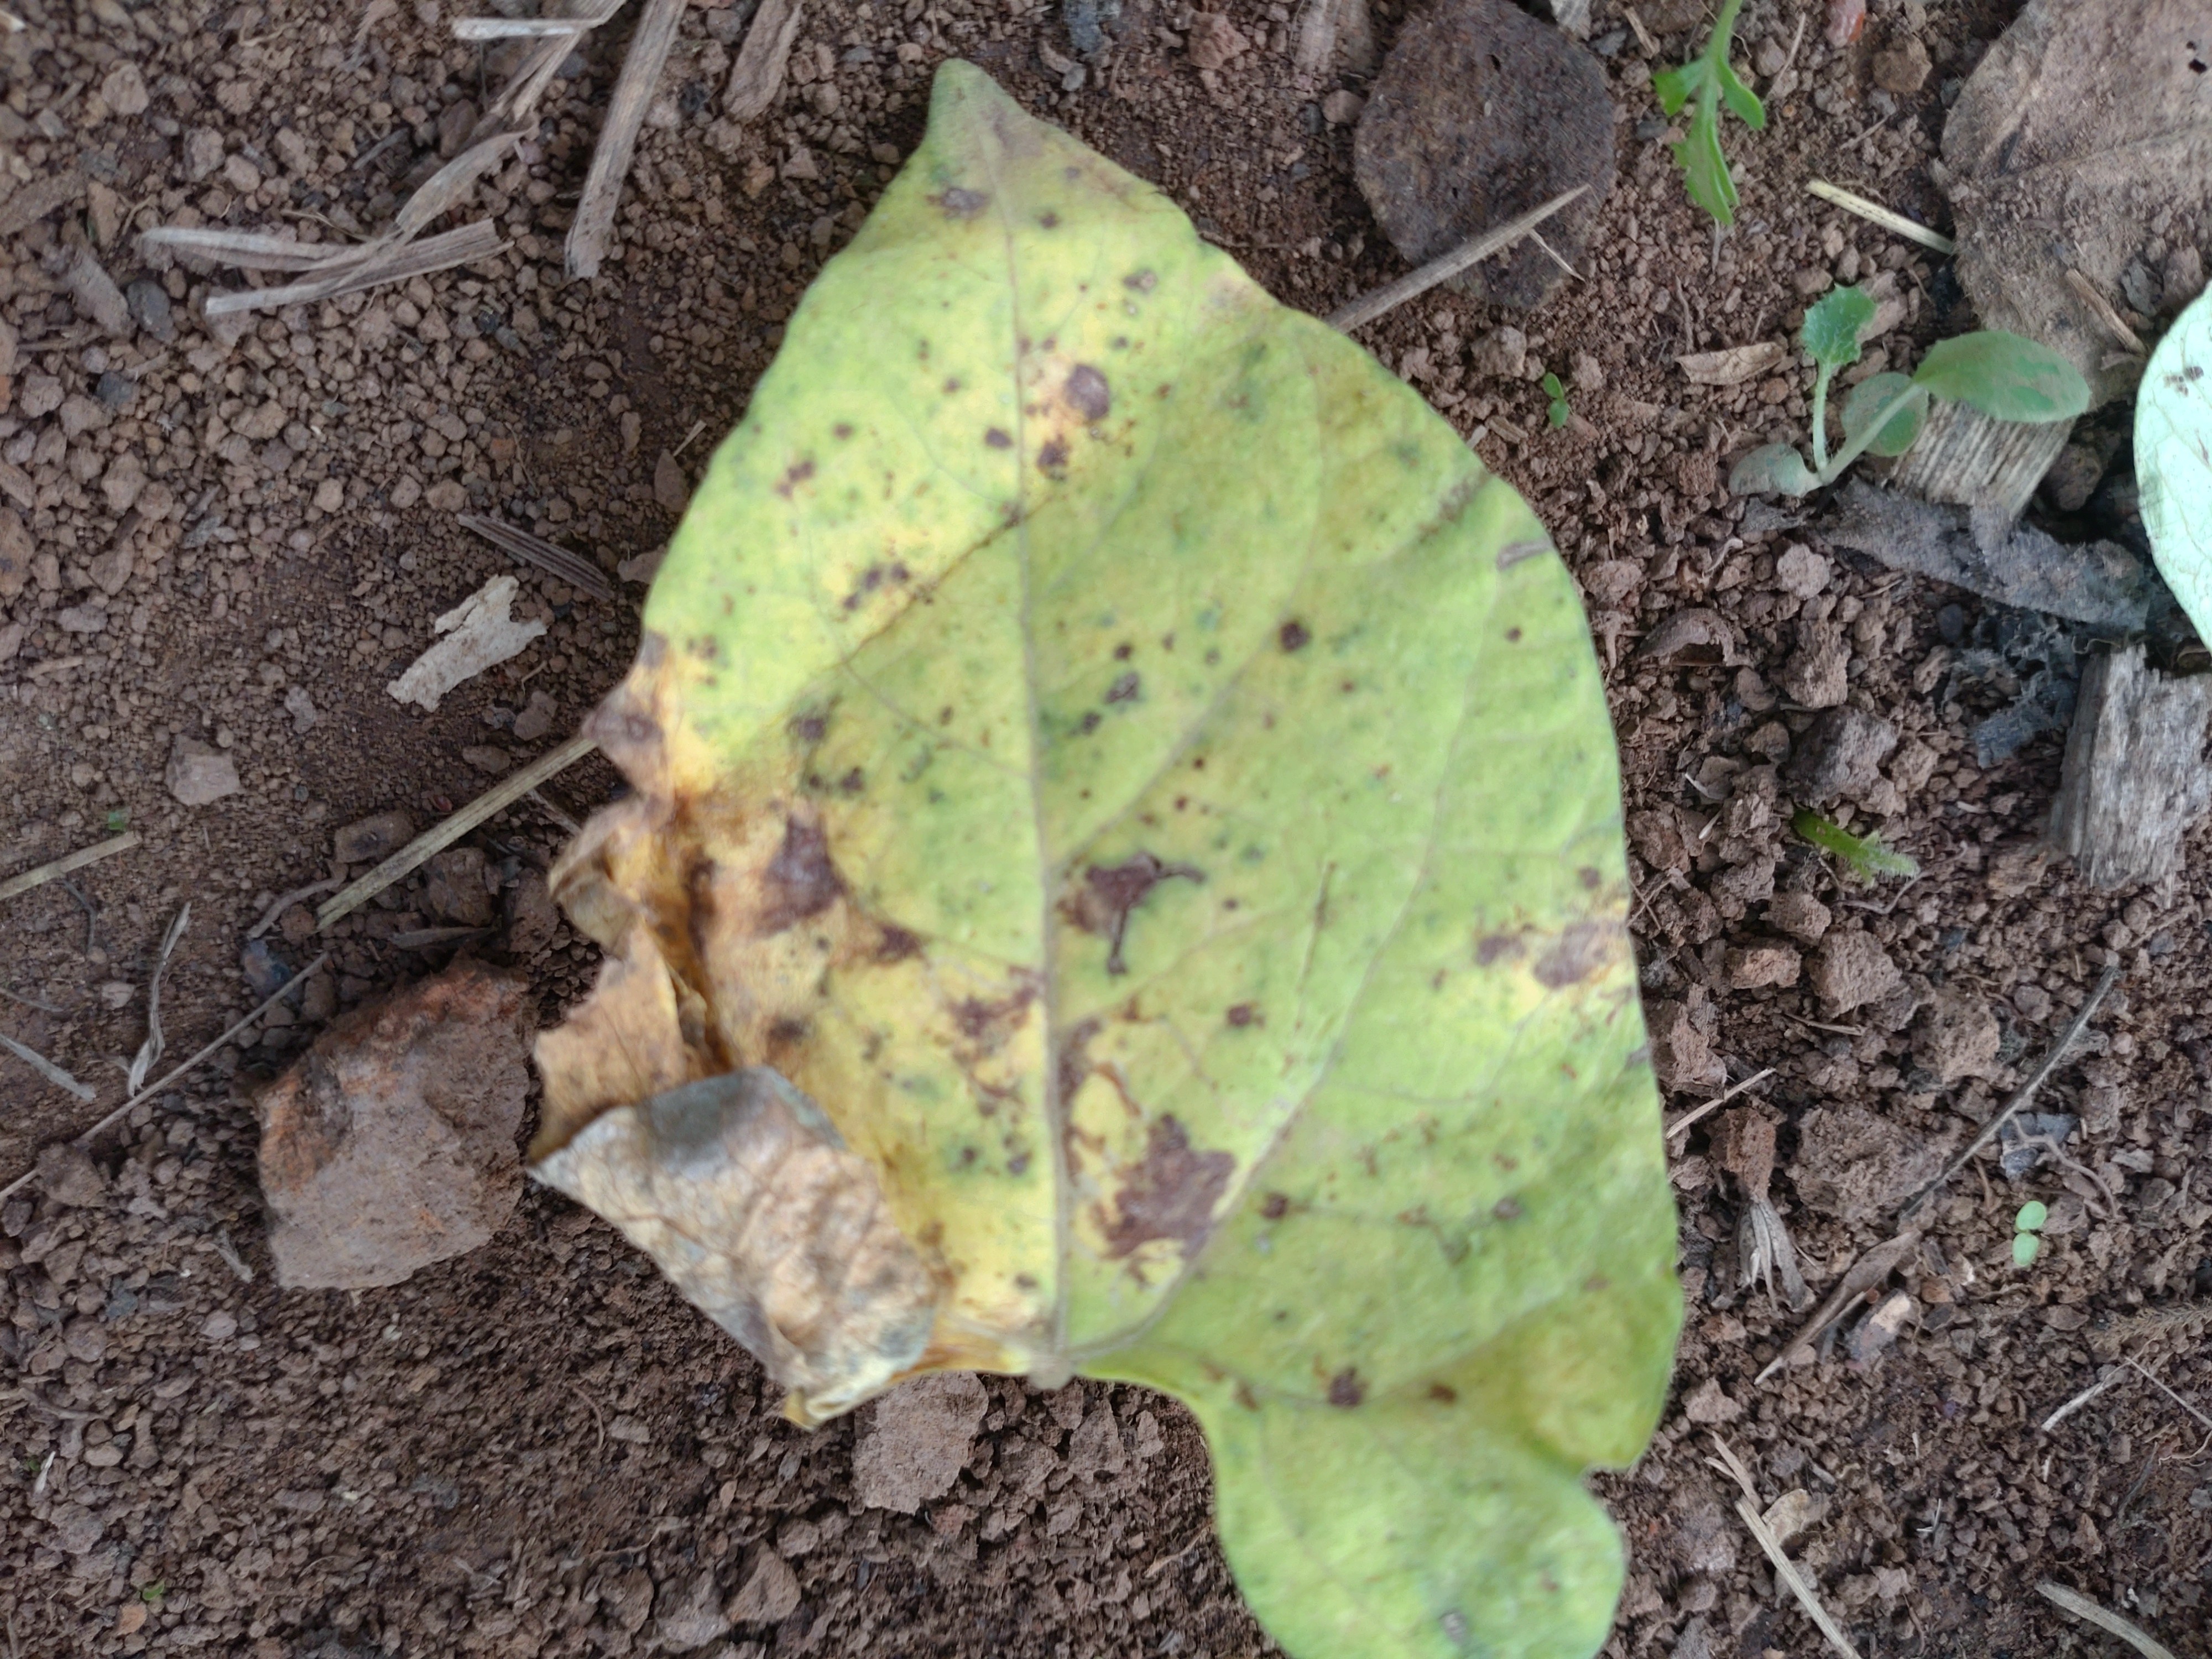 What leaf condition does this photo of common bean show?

anthracnose
